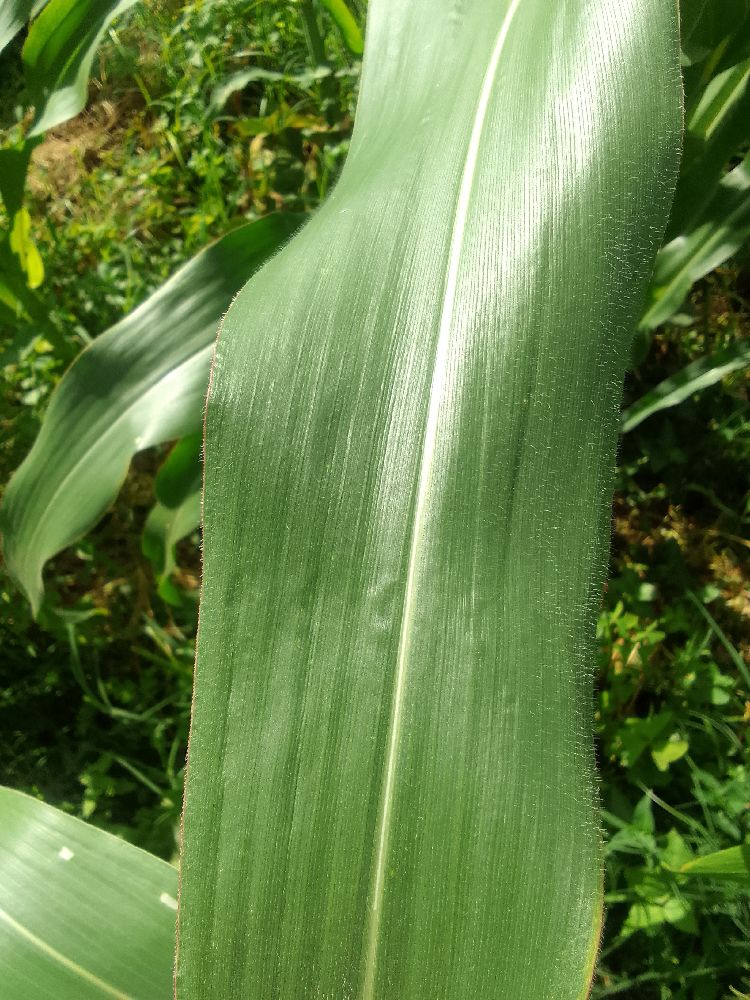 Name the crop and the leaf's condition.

maize, healthy
